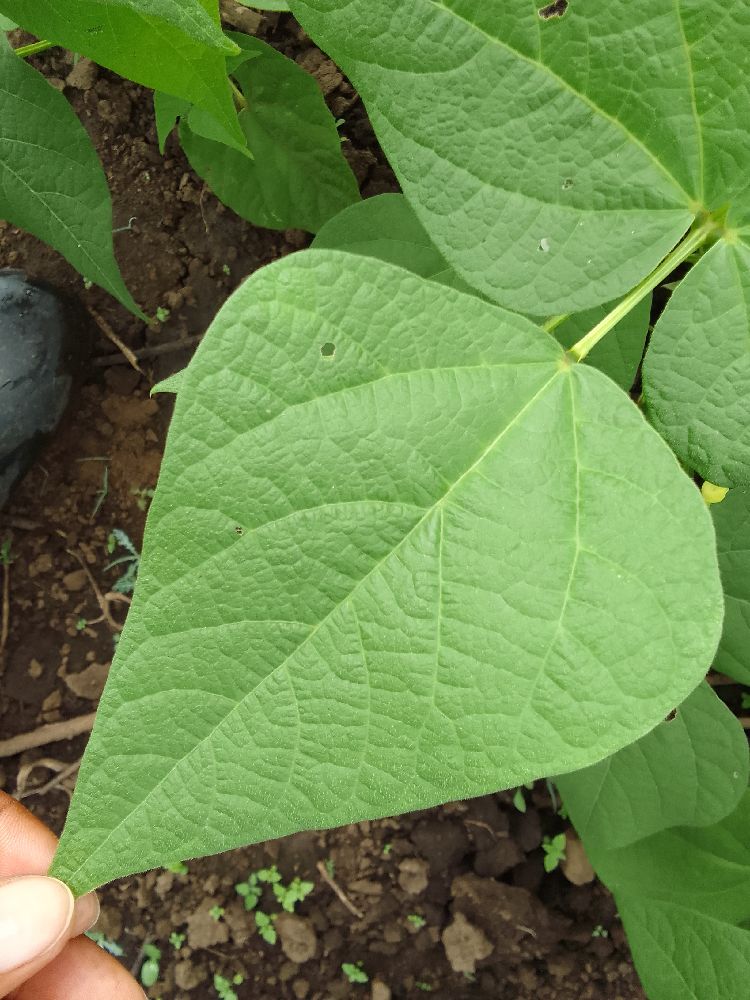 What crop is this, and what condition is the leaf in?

common bean, healthy
